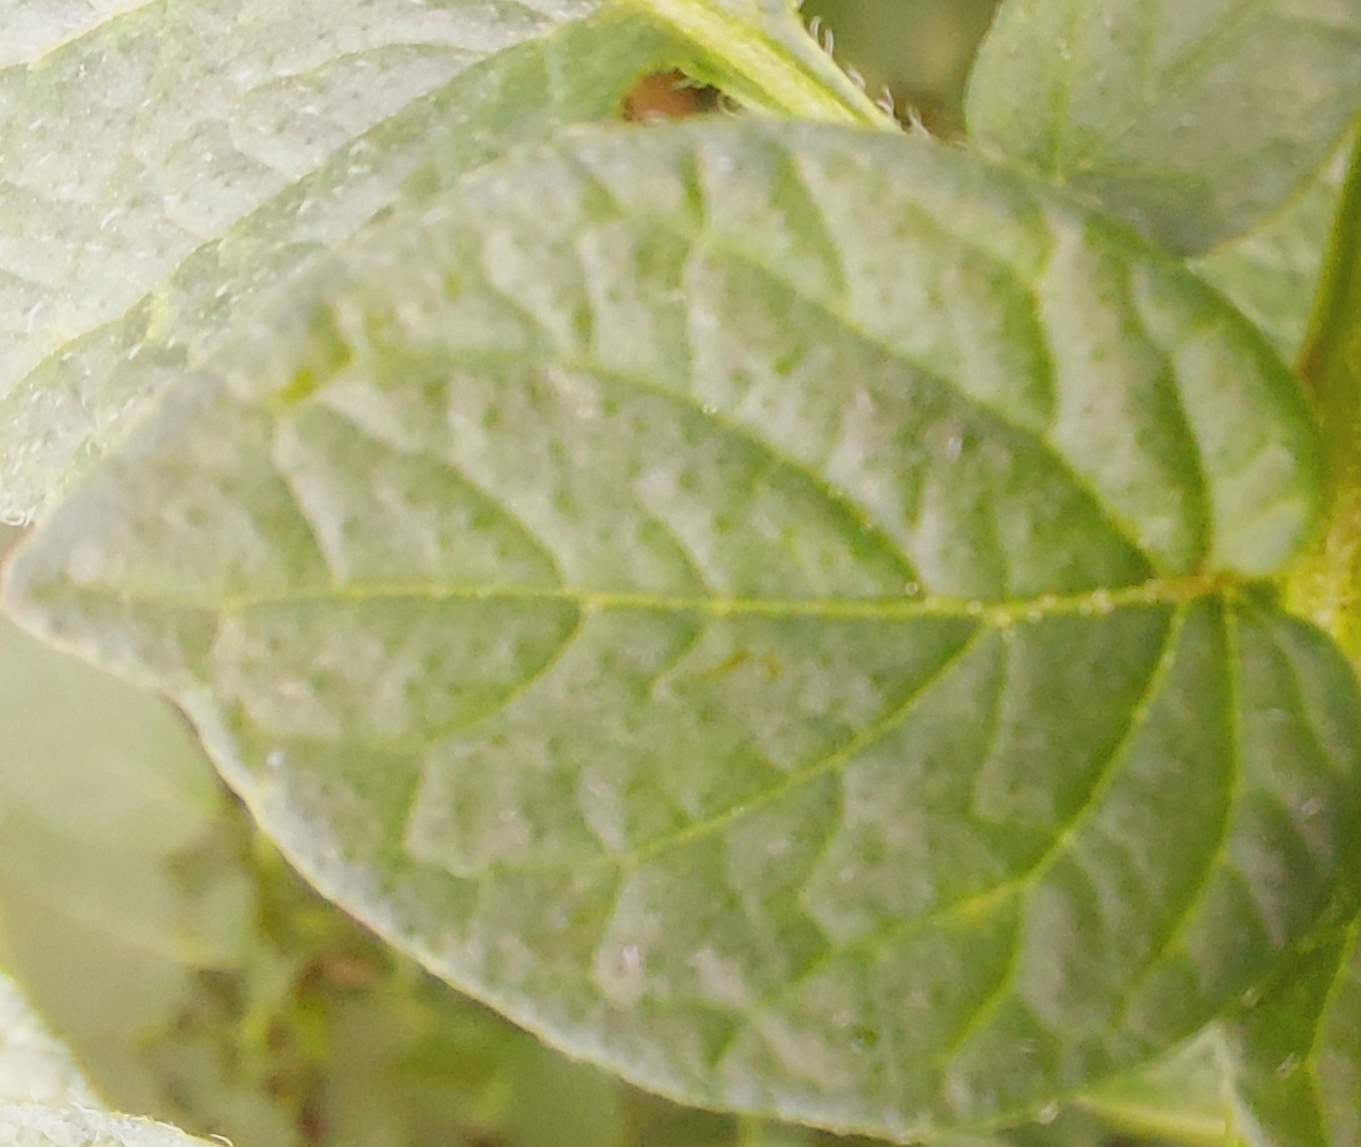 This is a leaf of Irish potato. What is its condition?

healthy
